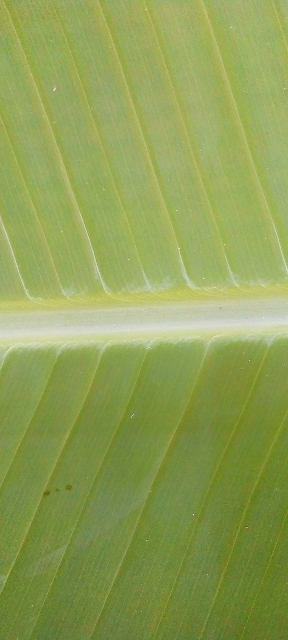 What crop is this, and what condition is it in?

banana, healthy
